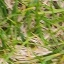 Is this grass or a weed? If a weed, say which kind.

grass
